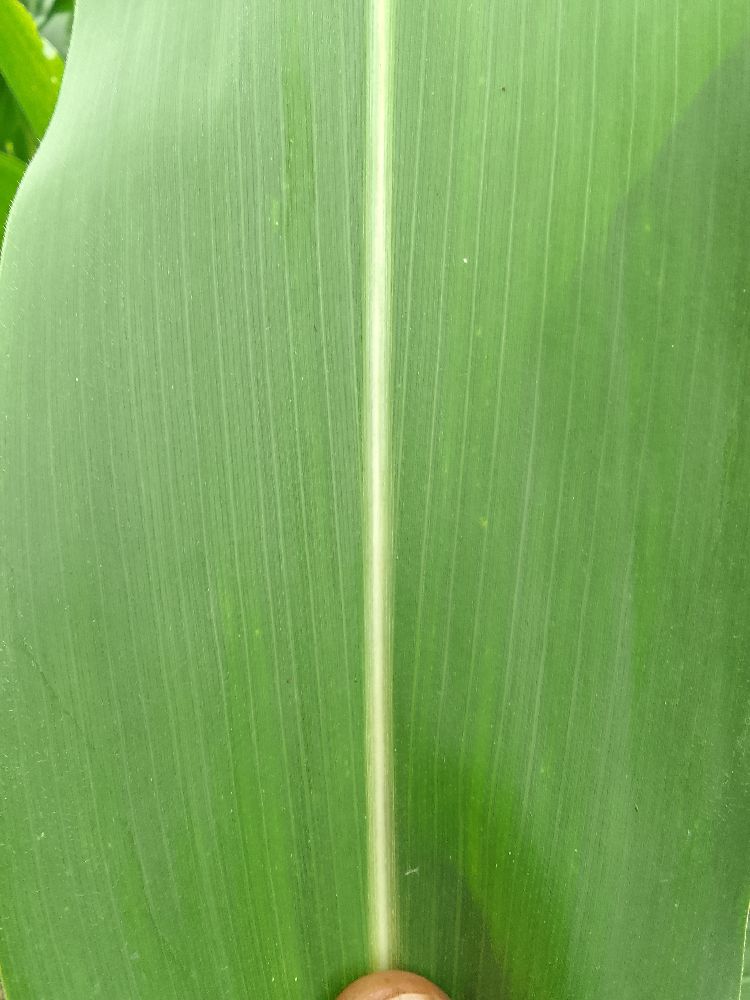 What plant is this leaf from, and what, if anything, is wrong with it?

maize, healthy
